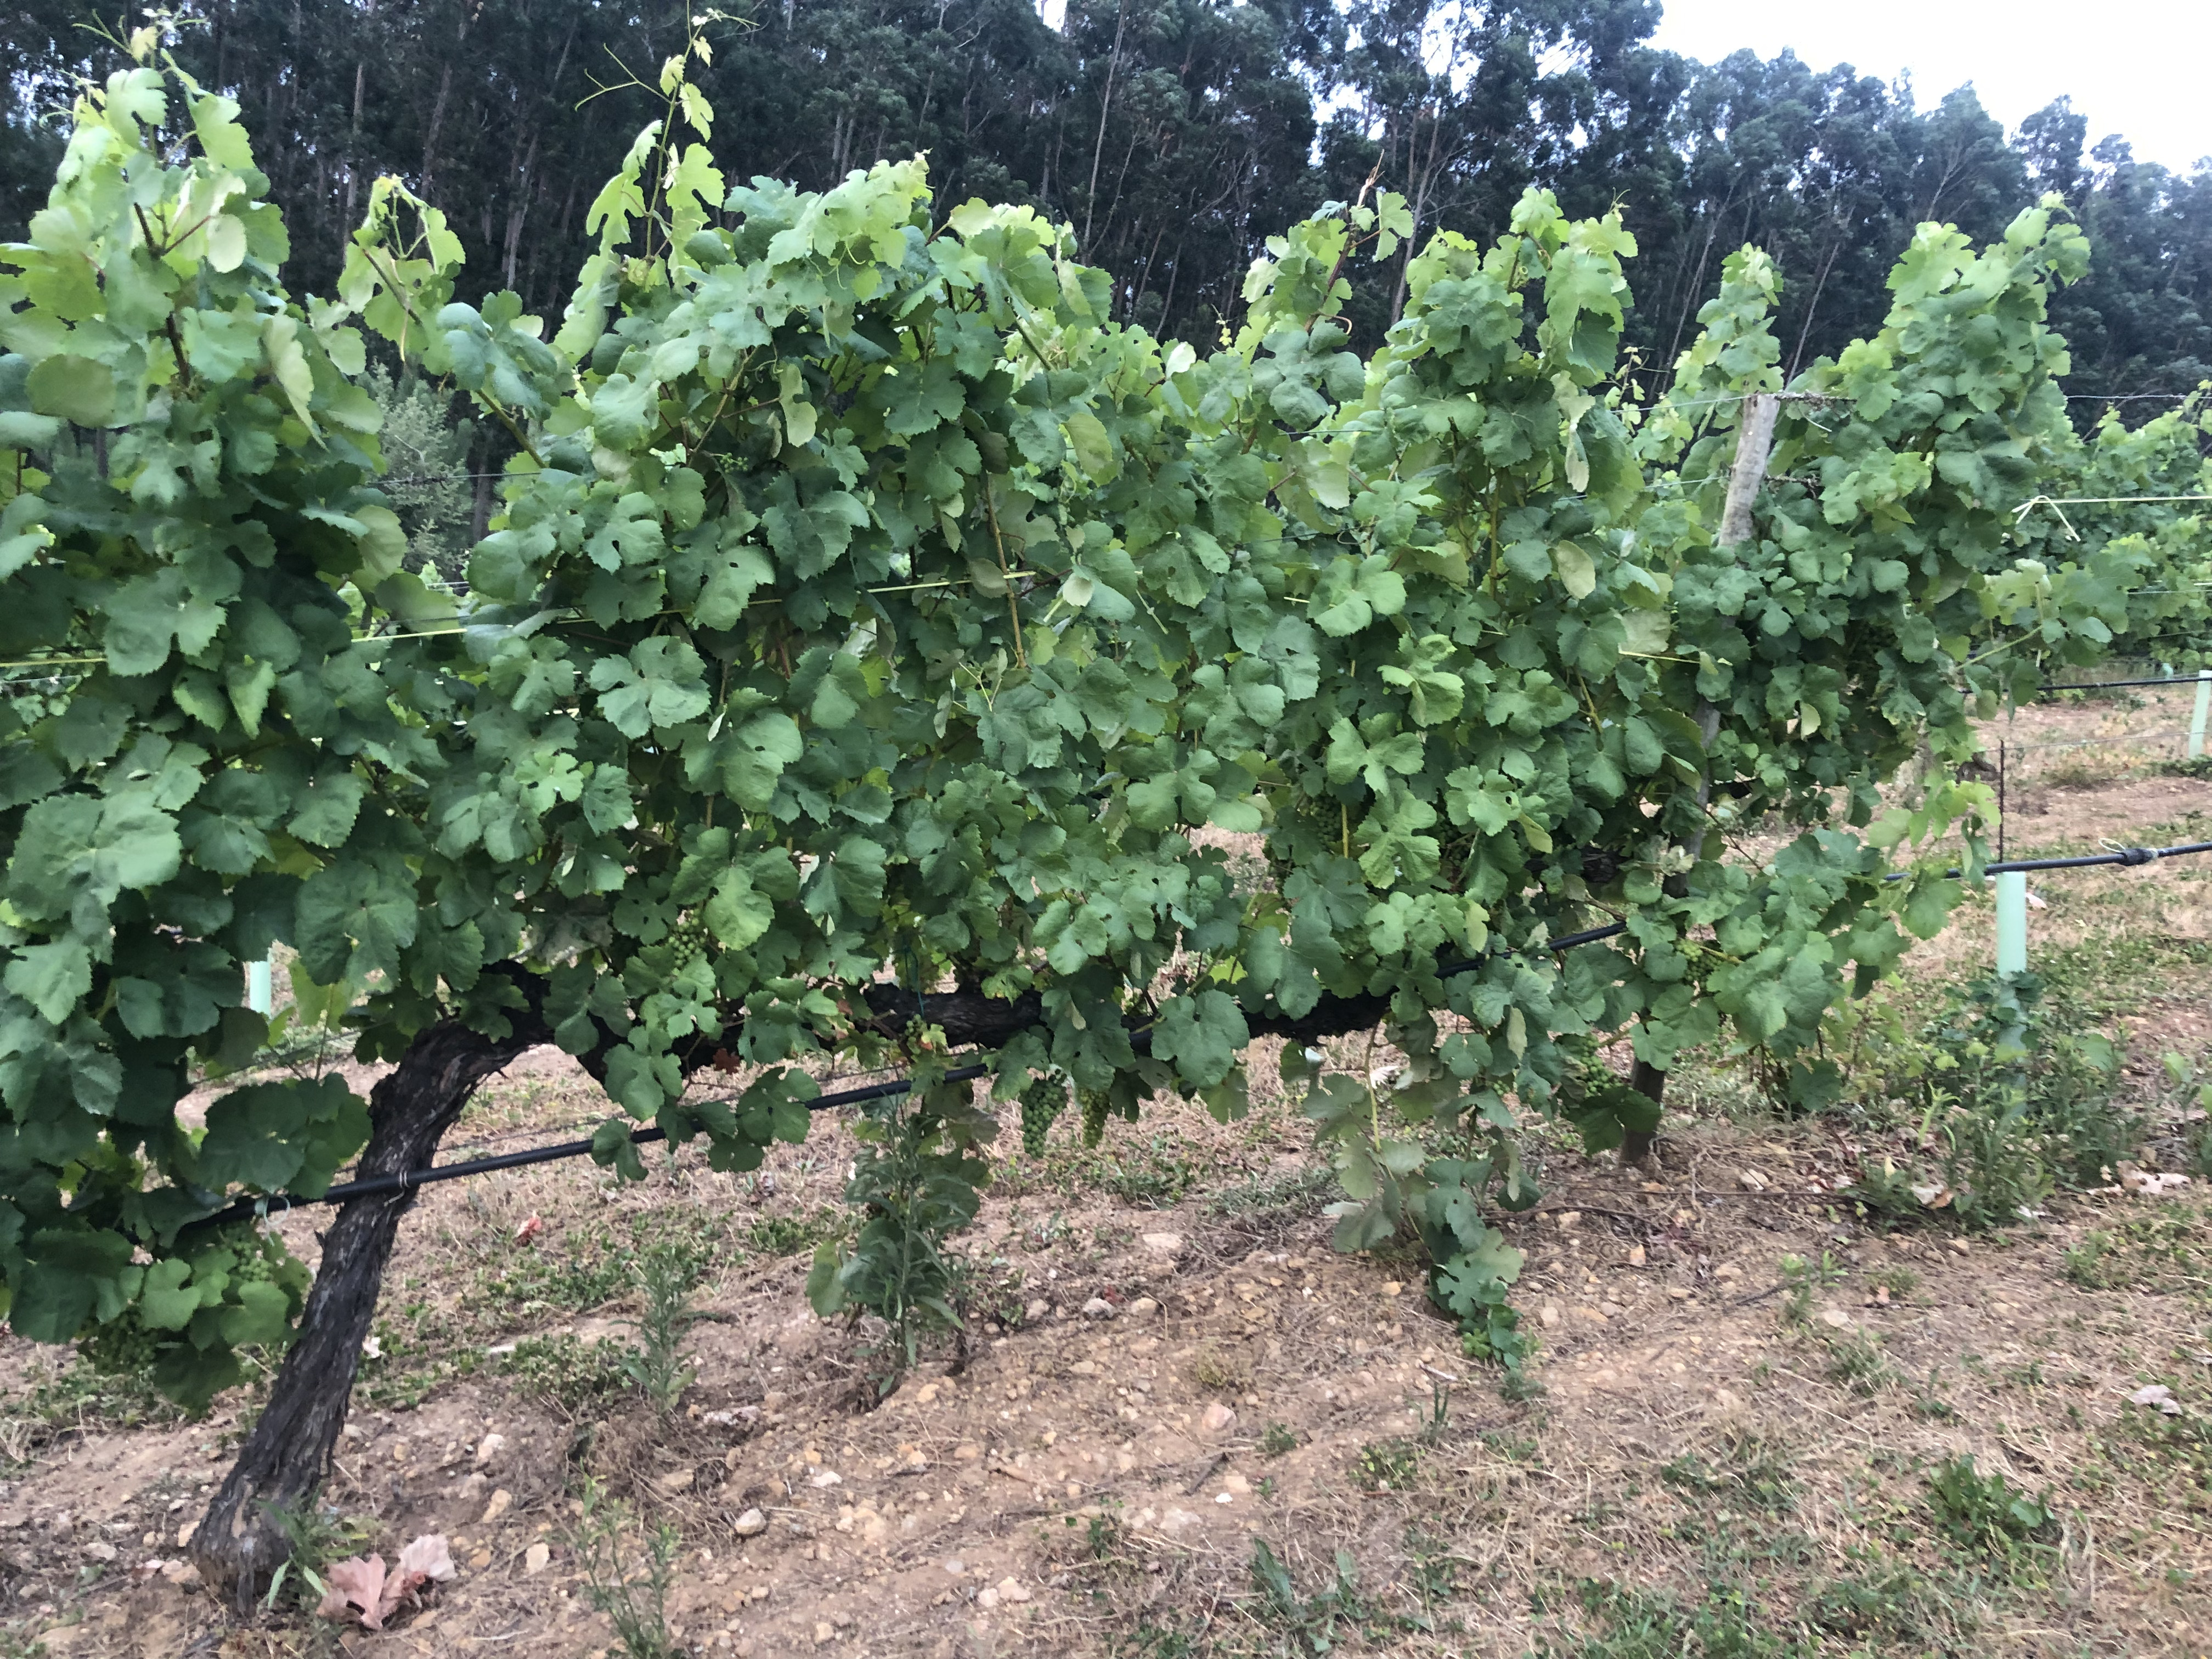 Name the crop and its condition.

grapevine, not affected by esca disease
